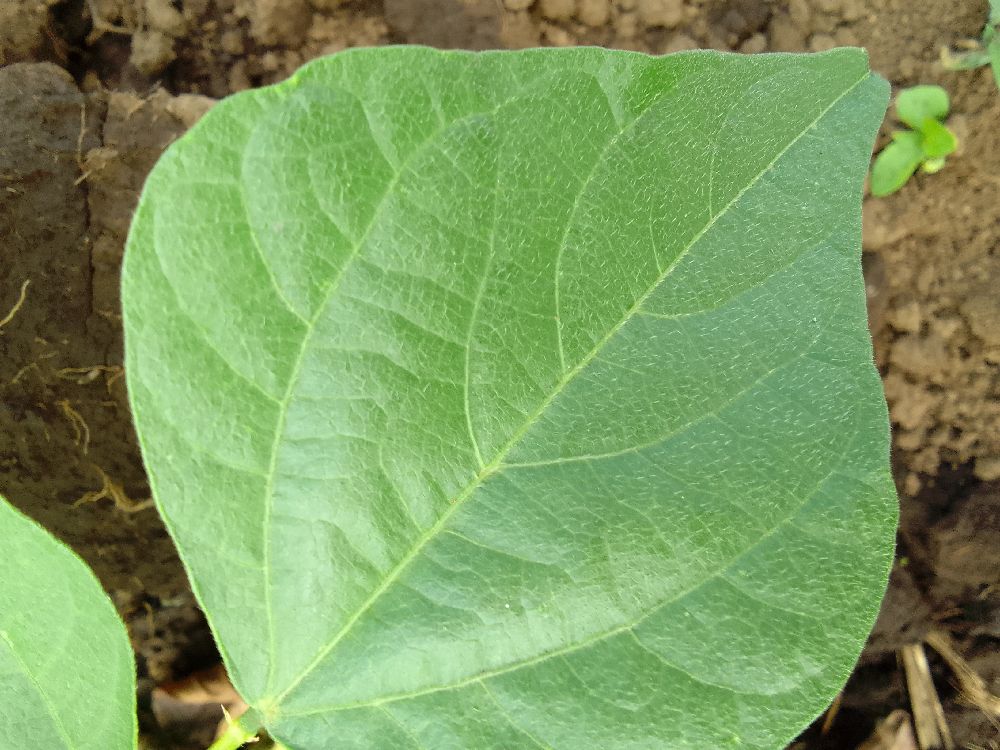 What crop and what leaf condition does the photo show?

common bean, healthy
